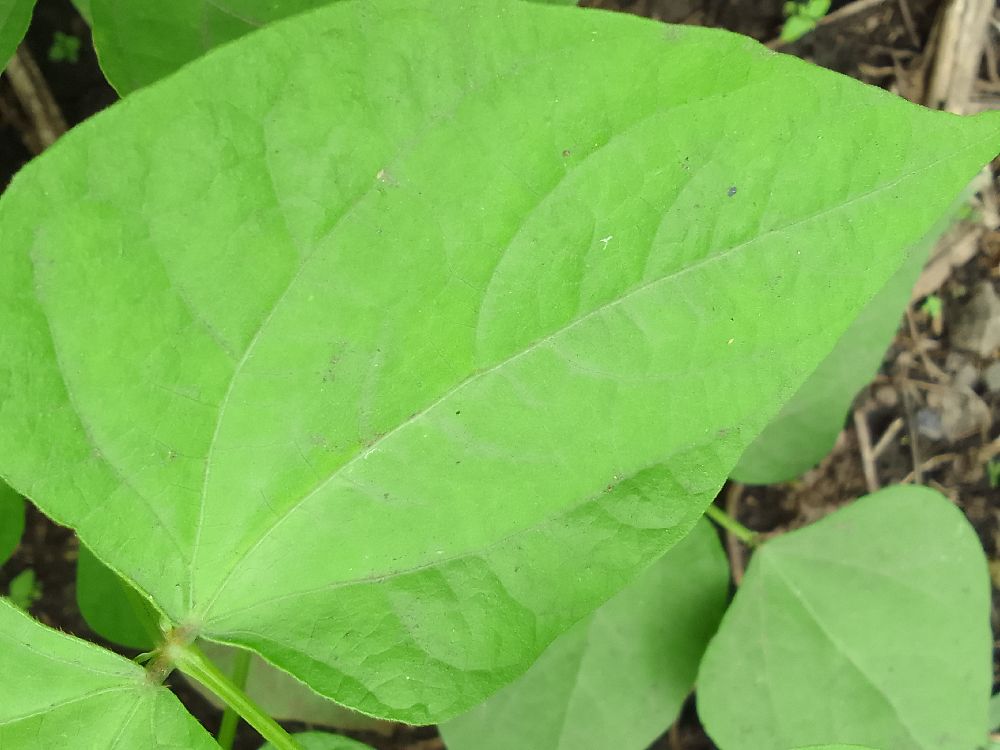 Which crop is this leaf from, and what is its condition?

common bean, healthy
